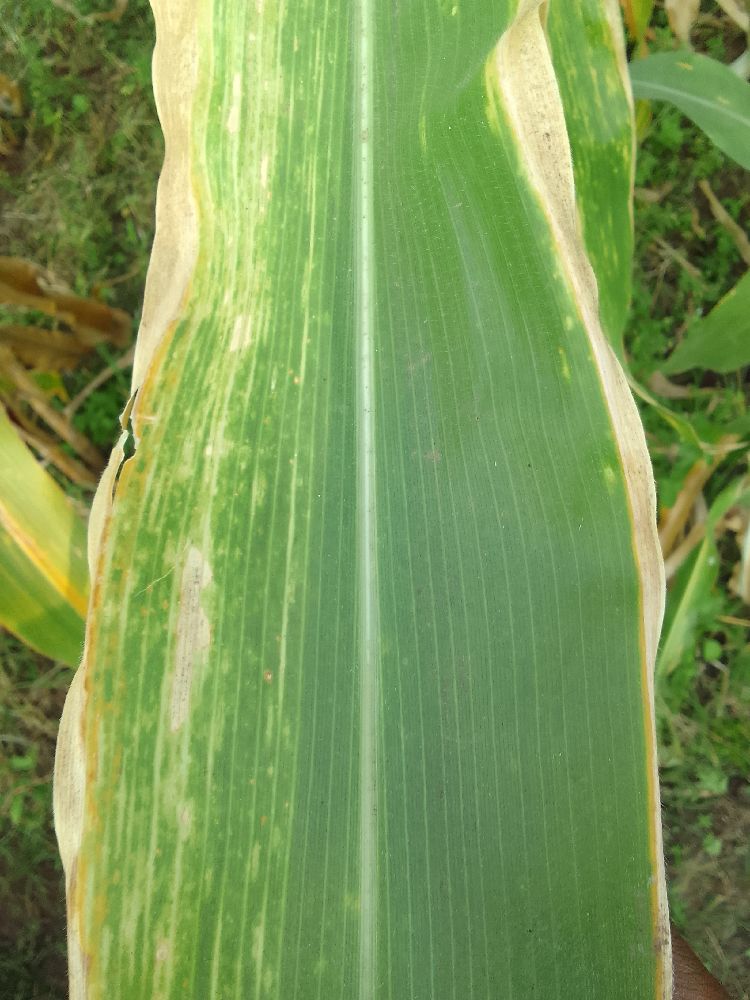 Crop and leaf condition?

maize, maize lethal necrosis
